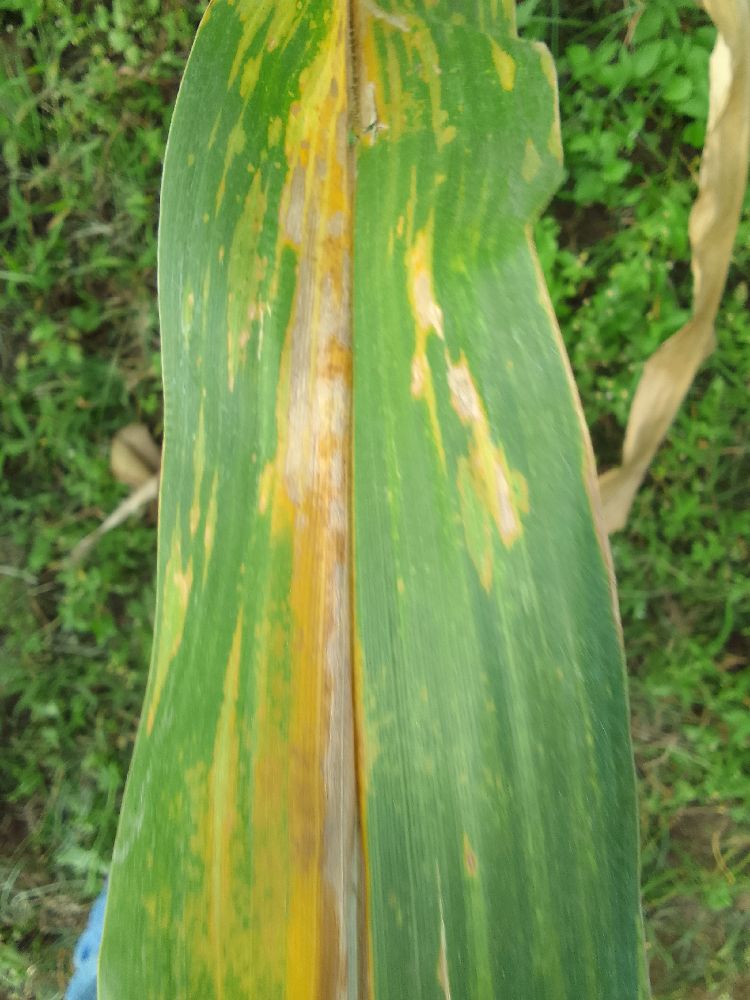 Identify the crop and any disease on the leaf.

maize, maize lethal necrosis
